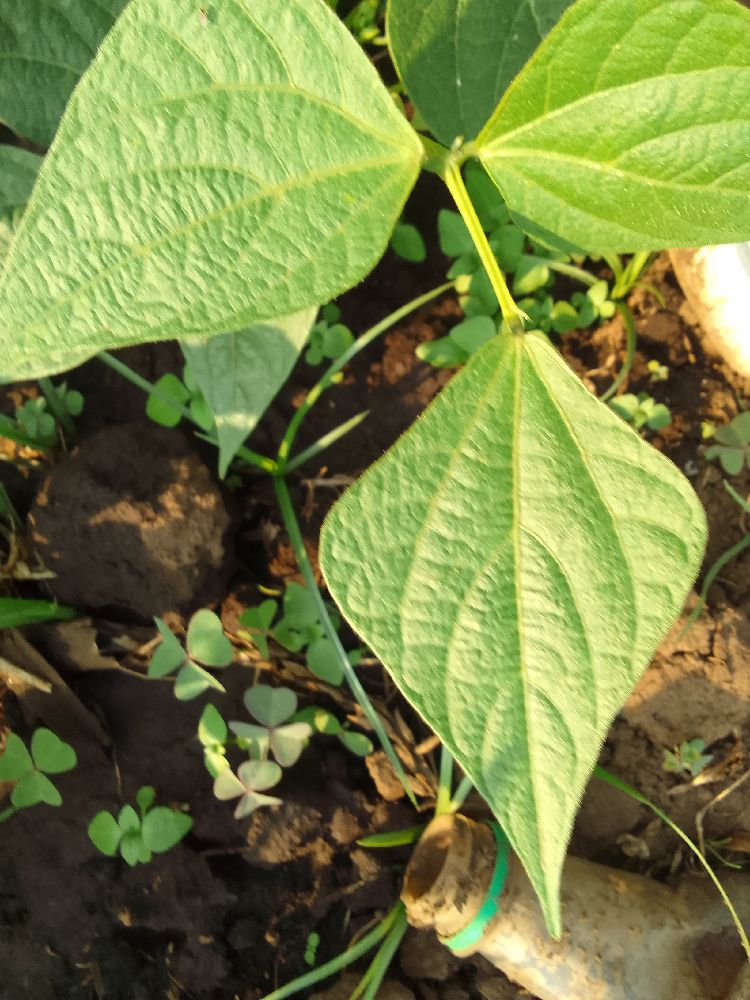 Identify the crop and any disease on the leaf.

common bean, healthy
